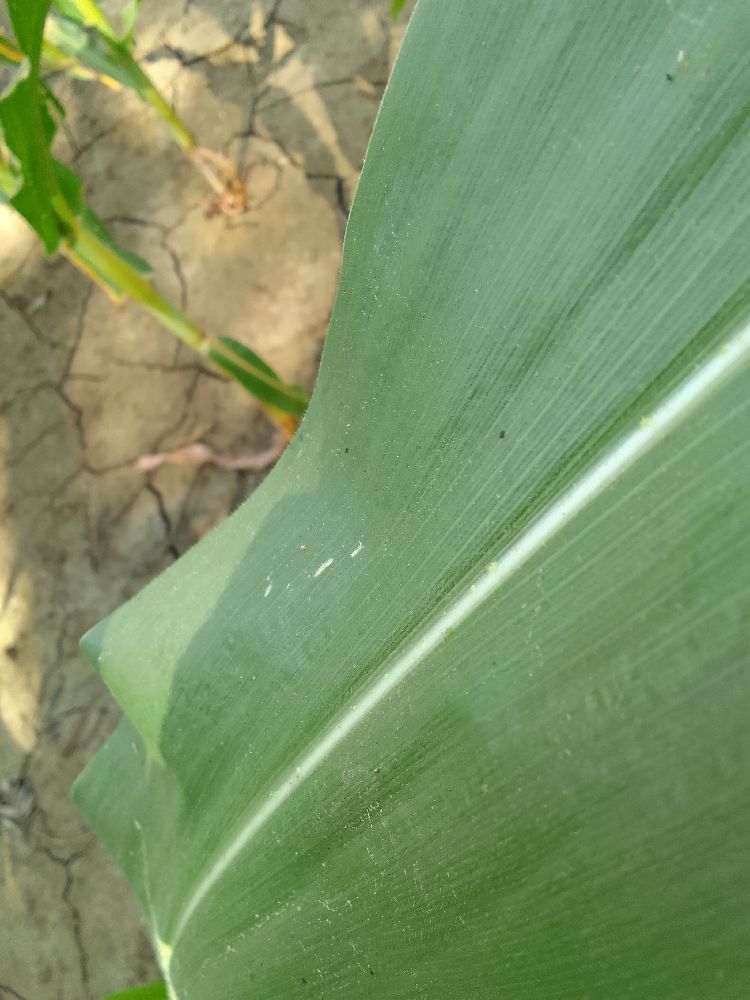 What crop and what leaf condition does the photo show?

maize, healthy
